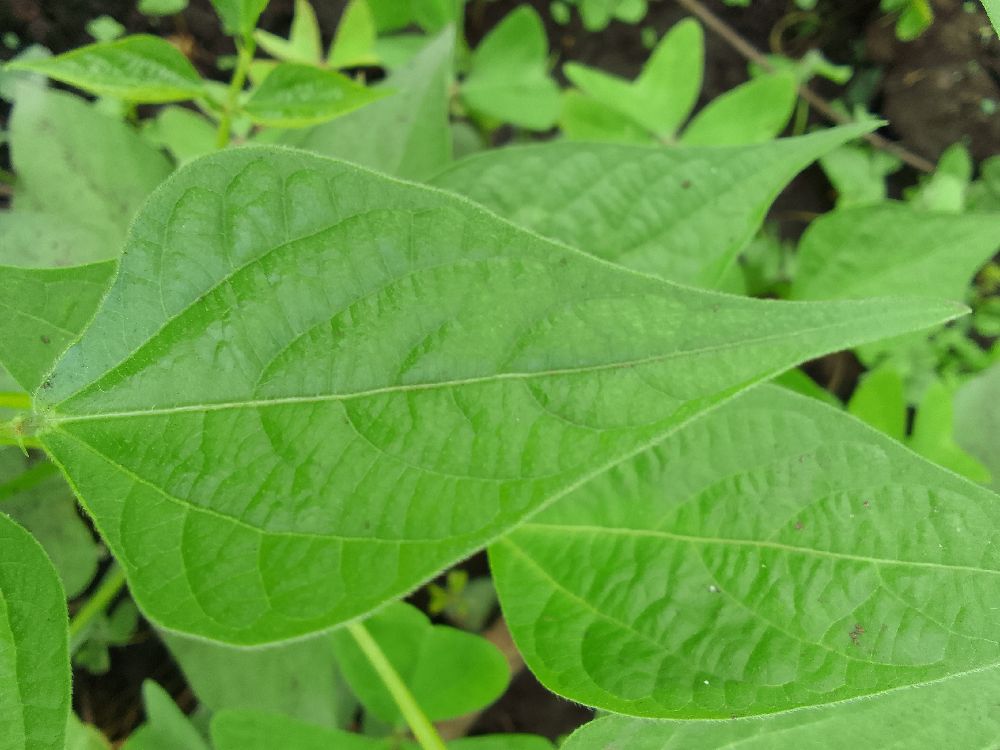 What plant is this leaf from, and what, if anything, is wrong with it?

common bean, healthy
